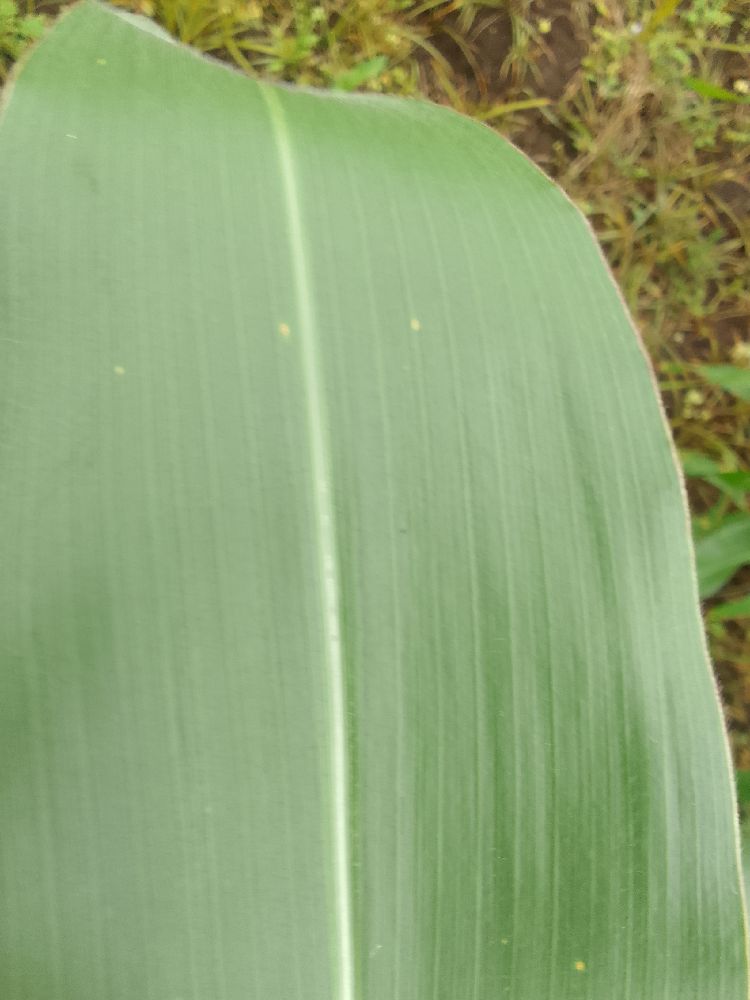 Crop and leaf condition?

maize, healthy
